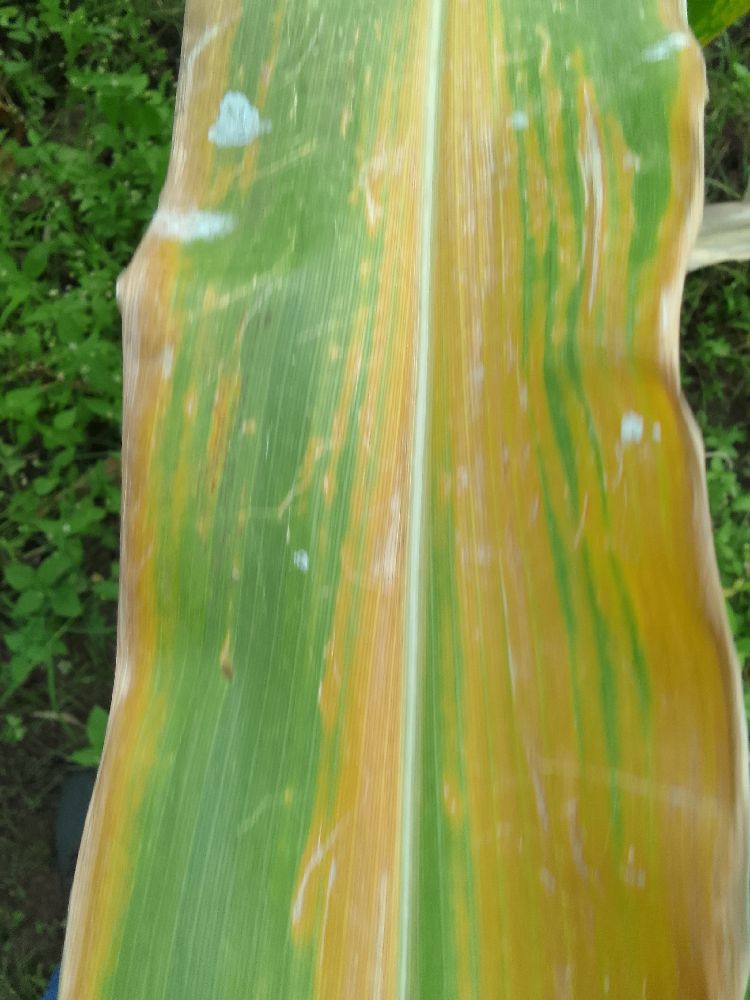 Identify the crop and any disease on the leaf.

maize, maize lethal necrosis
